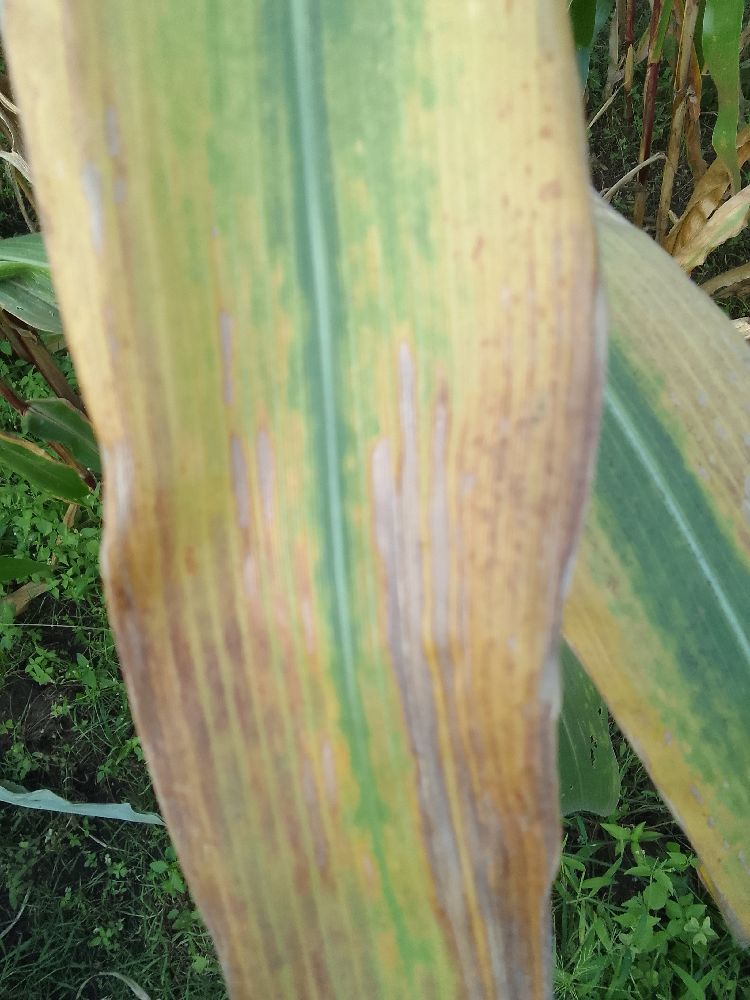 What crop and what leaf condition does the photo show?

maize, maize lethal necrosis
